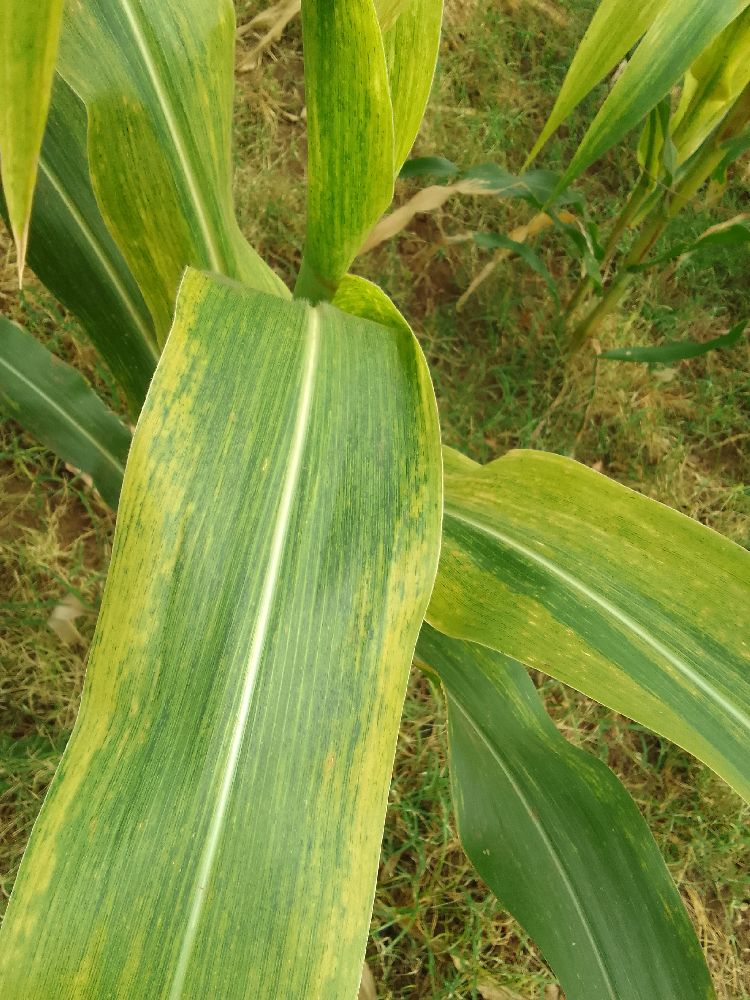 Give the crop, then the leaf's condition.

maize, maize lethal necrosis
